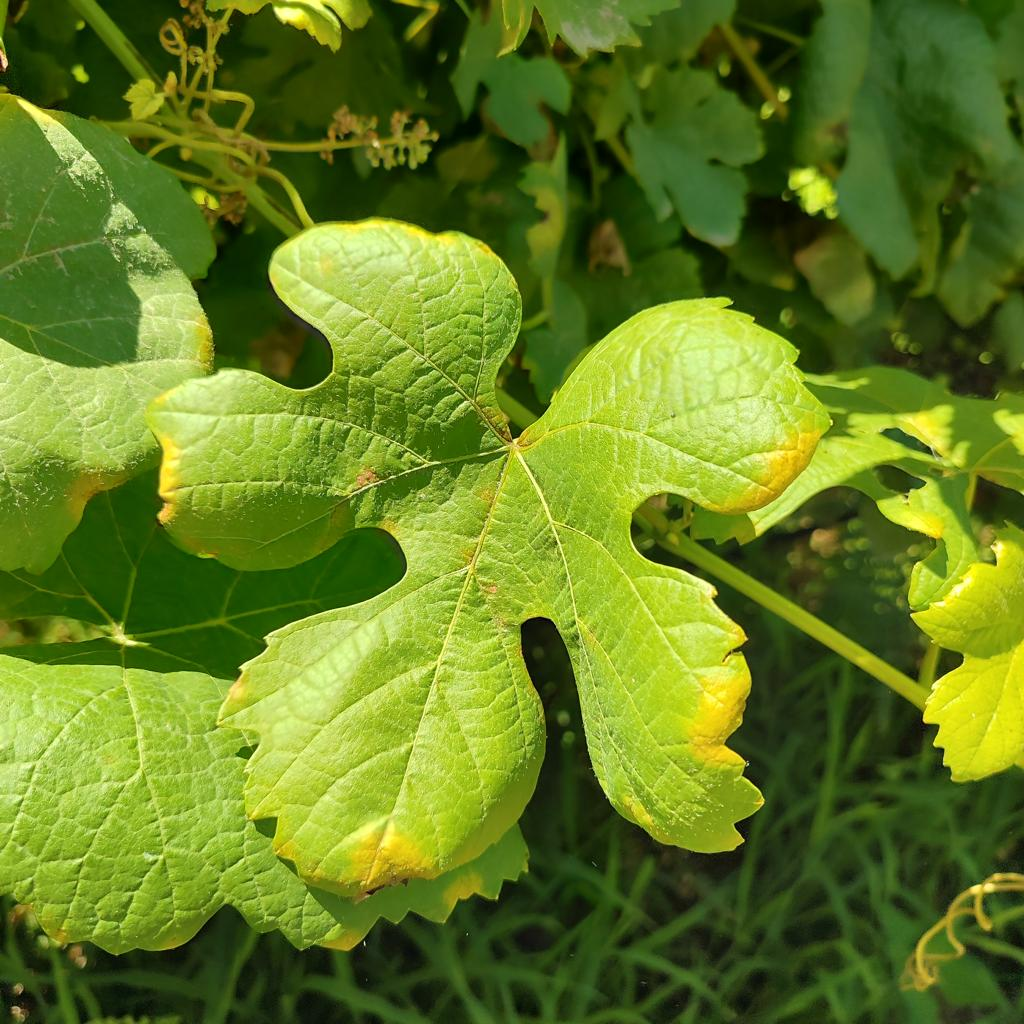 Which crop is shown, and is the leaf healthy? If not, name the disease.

grapevine, downy mildew
